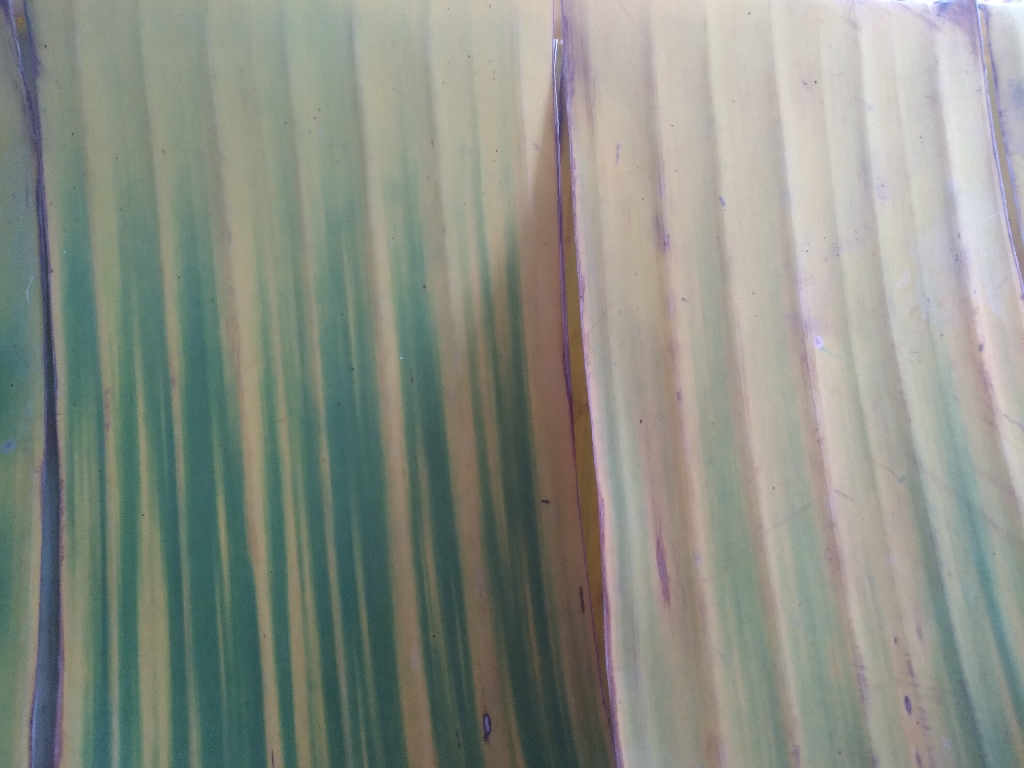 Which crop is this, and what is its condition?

banana, fusarium wilt race 1
